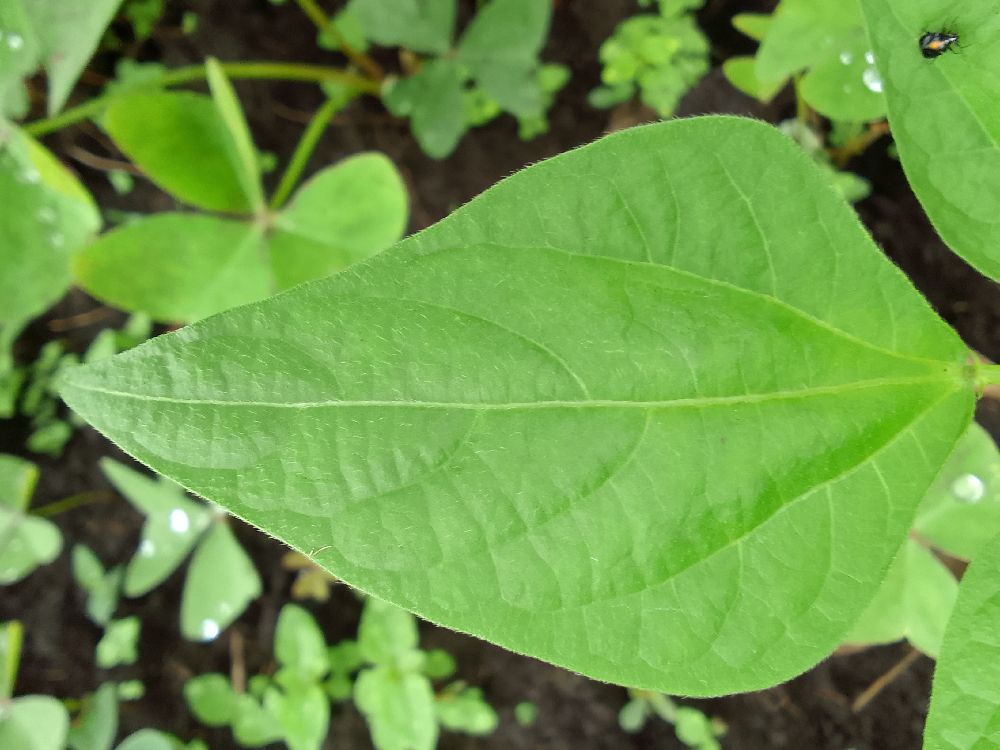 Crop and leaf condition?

common bean, healthy
